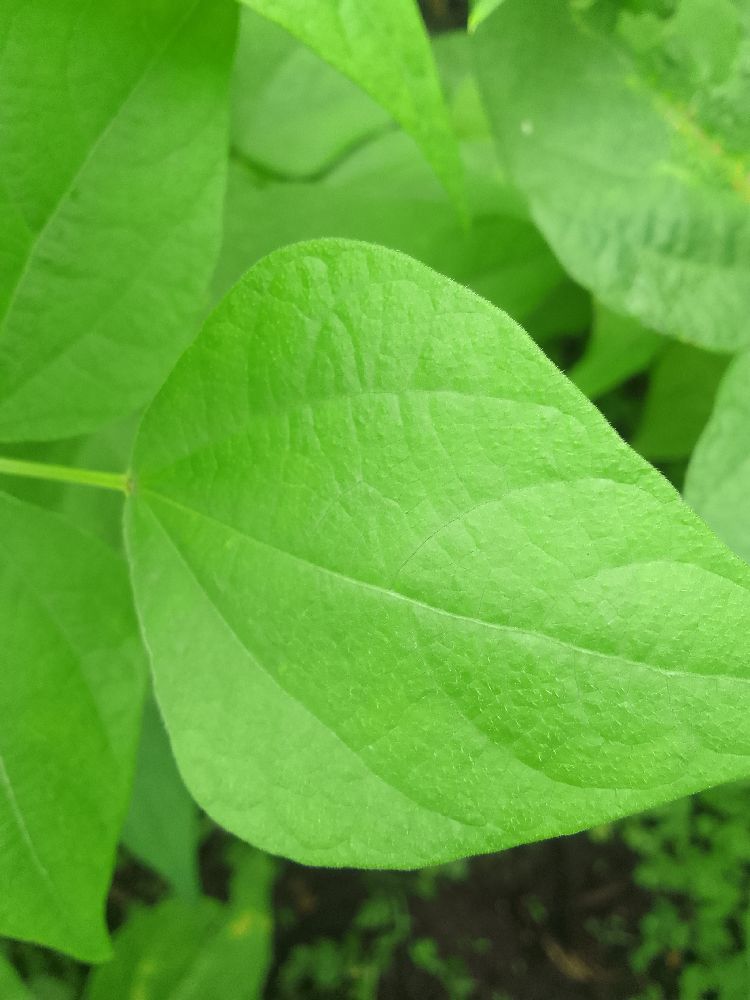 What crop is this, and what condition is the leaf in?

common bean, healthy
